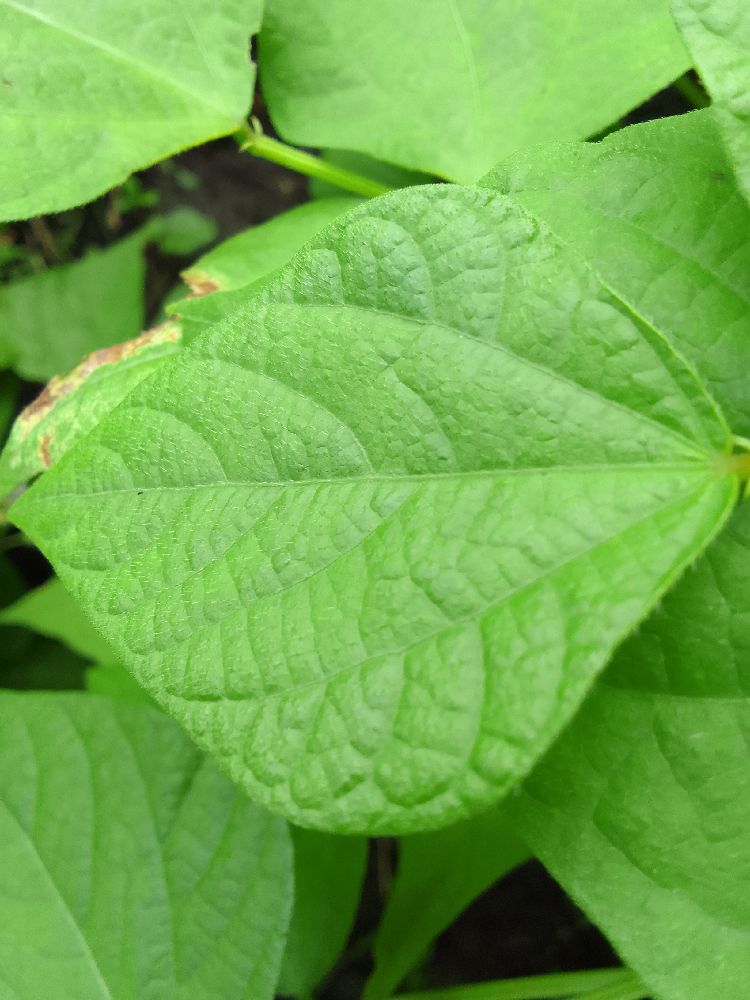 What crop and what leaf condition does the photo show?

common bean, healthy
